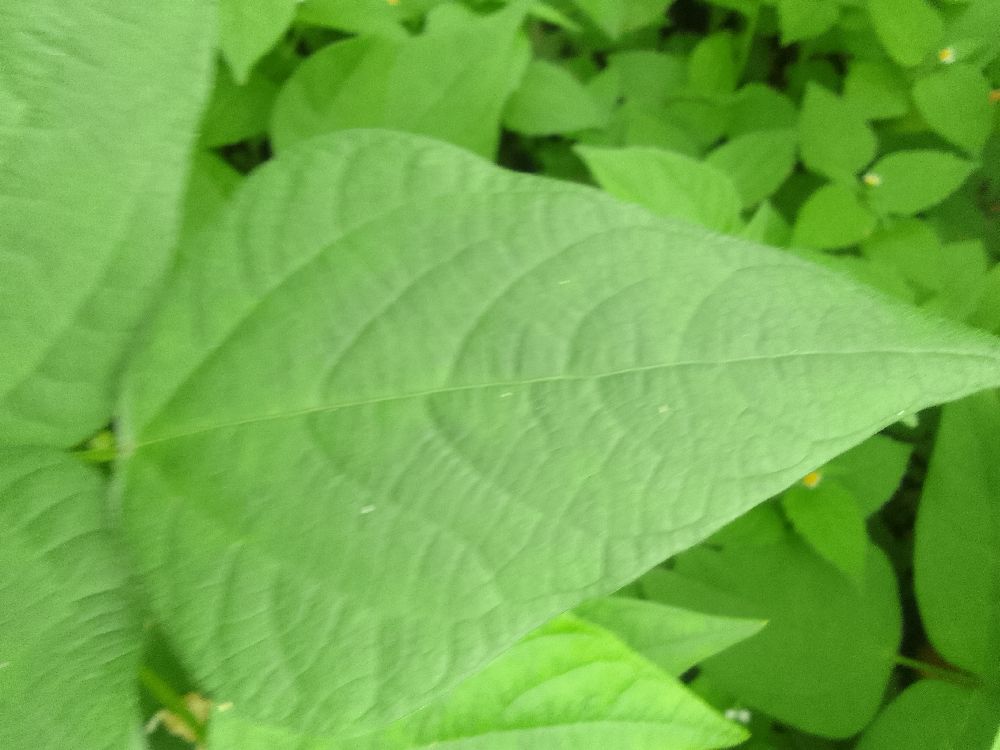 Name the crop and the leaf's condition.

common bean, healthy
